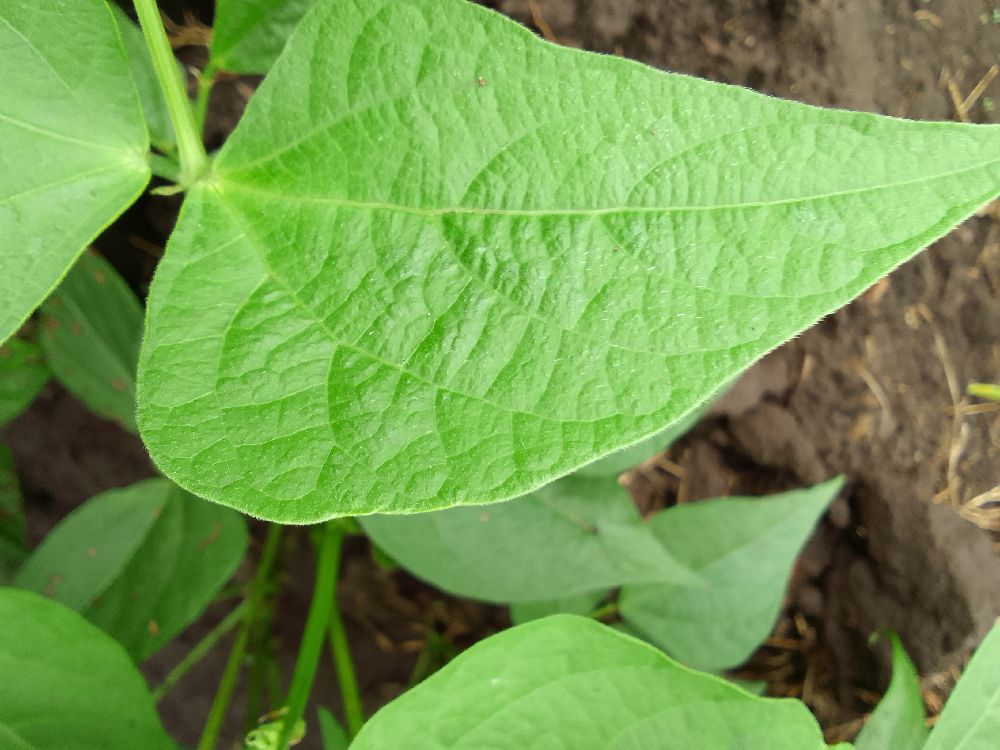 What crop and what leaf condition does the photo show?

common bean, healthy
